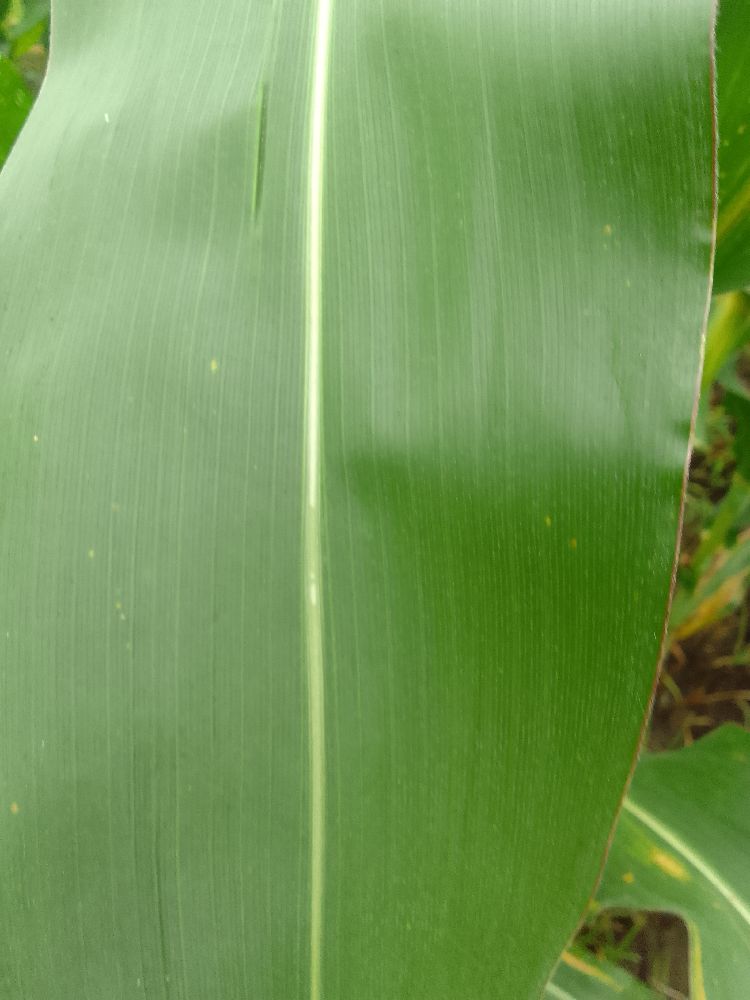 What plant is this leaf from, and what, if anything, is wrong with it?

maize, healthy
